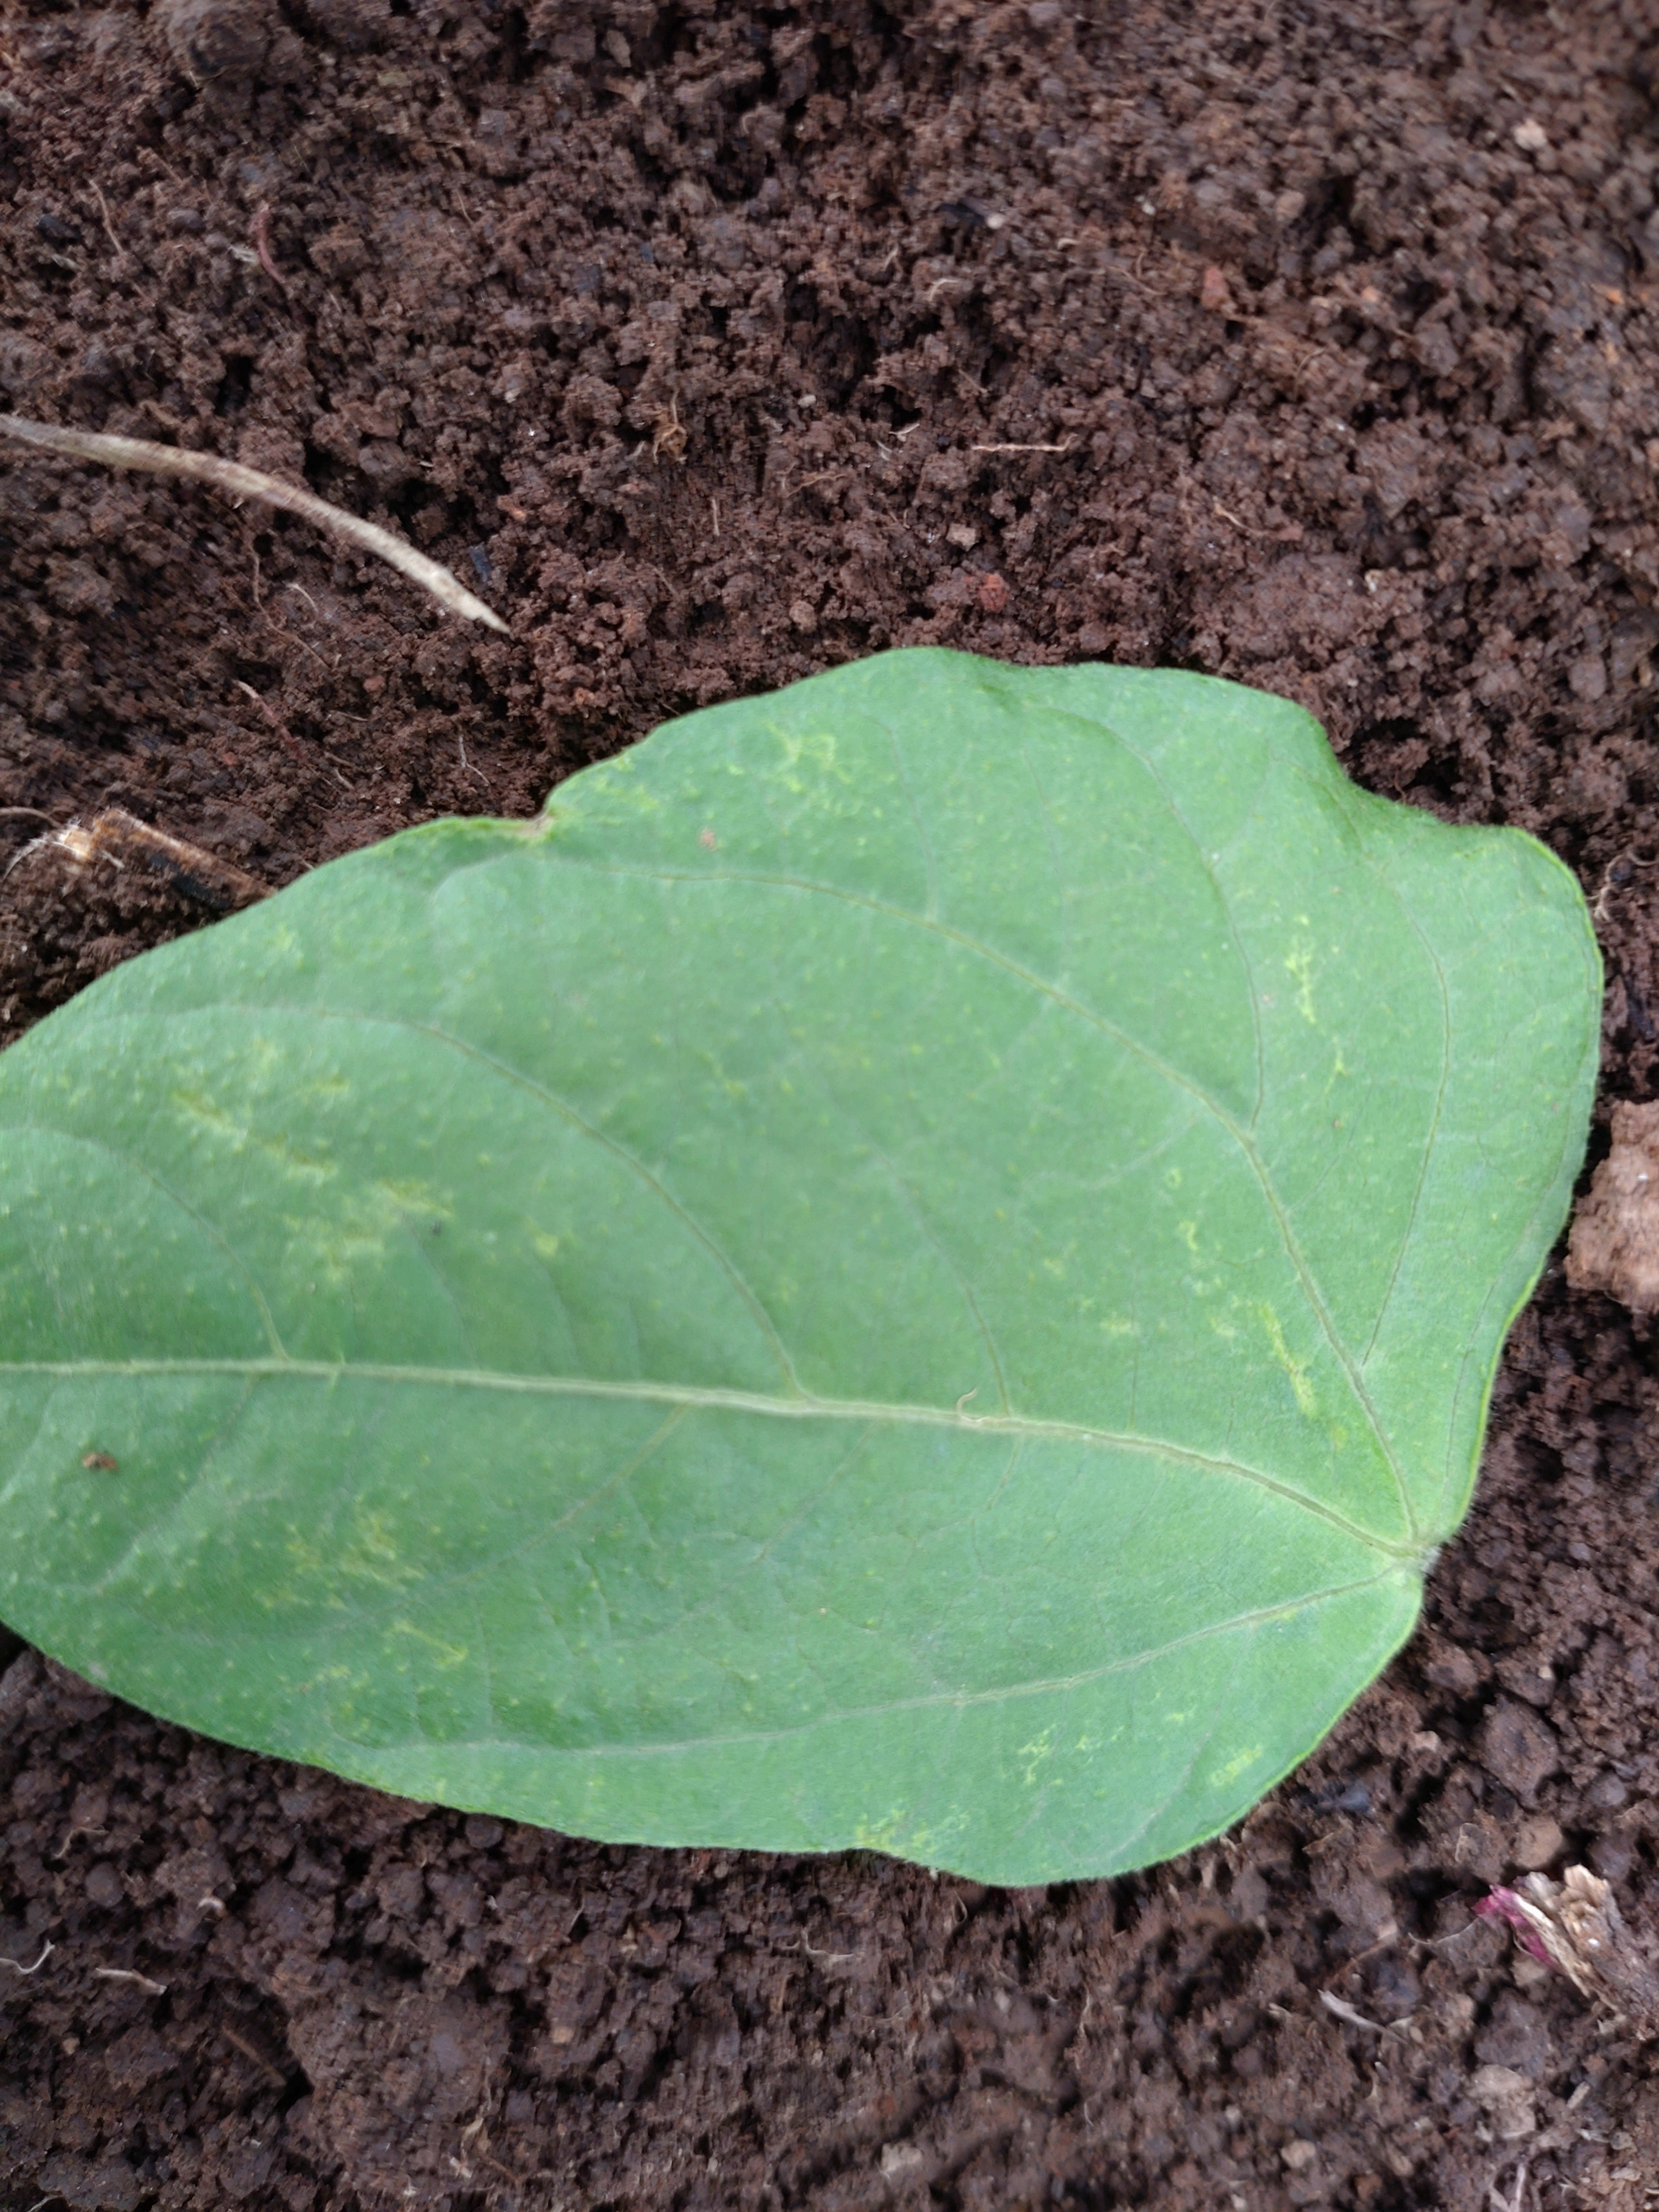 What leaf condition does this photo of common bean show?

healthy
